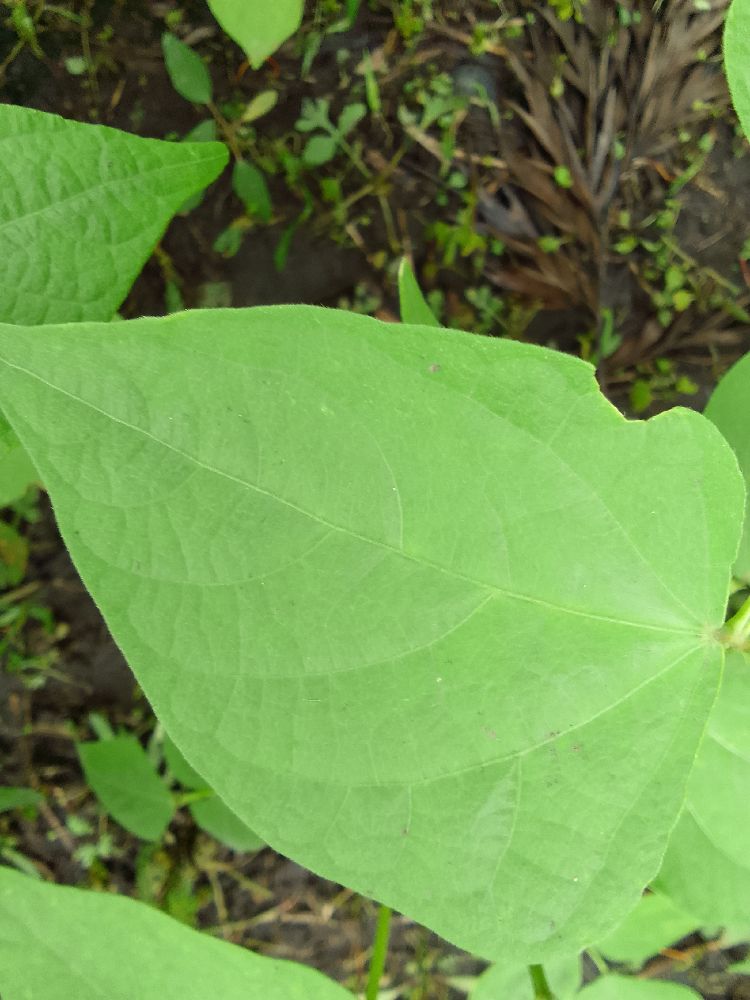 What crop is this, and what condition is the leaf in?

common bean, healthy
